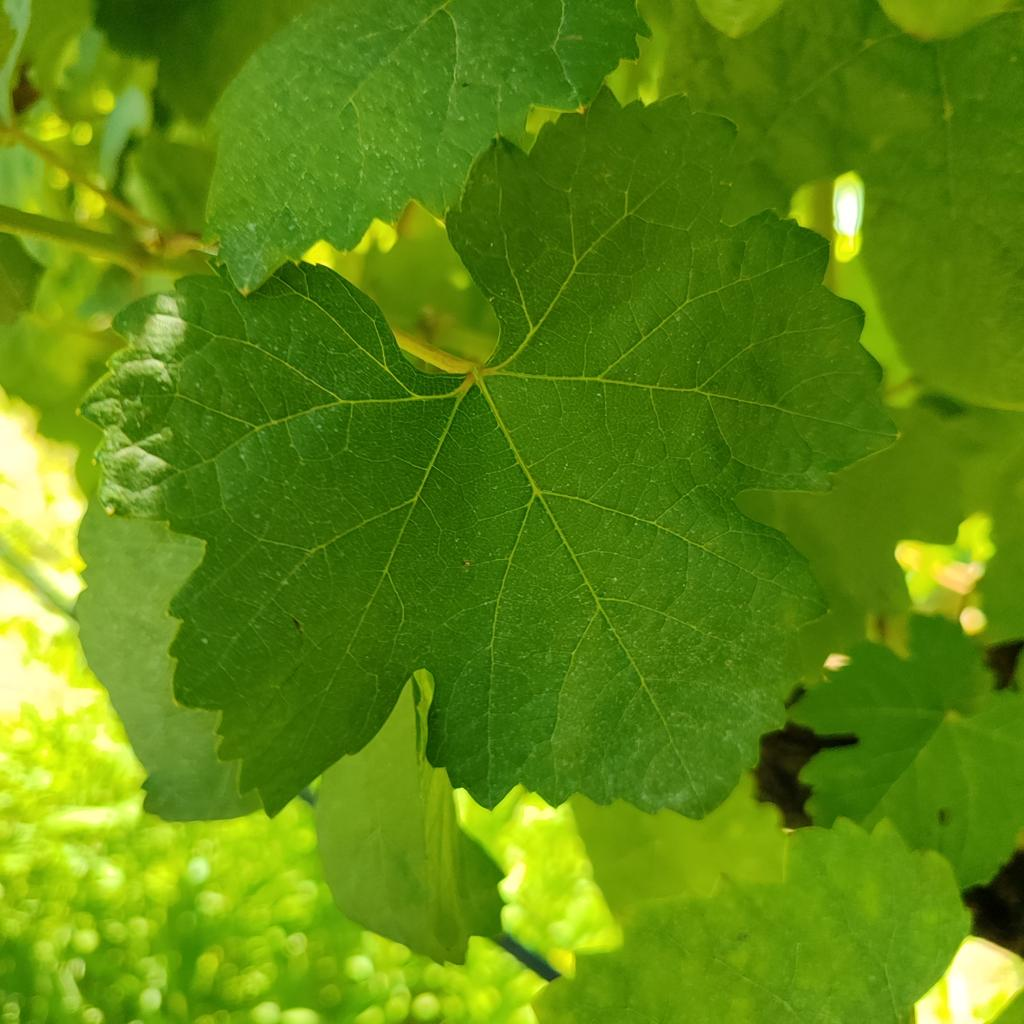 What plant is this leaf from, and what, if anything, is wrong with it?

grapevine, healthy
